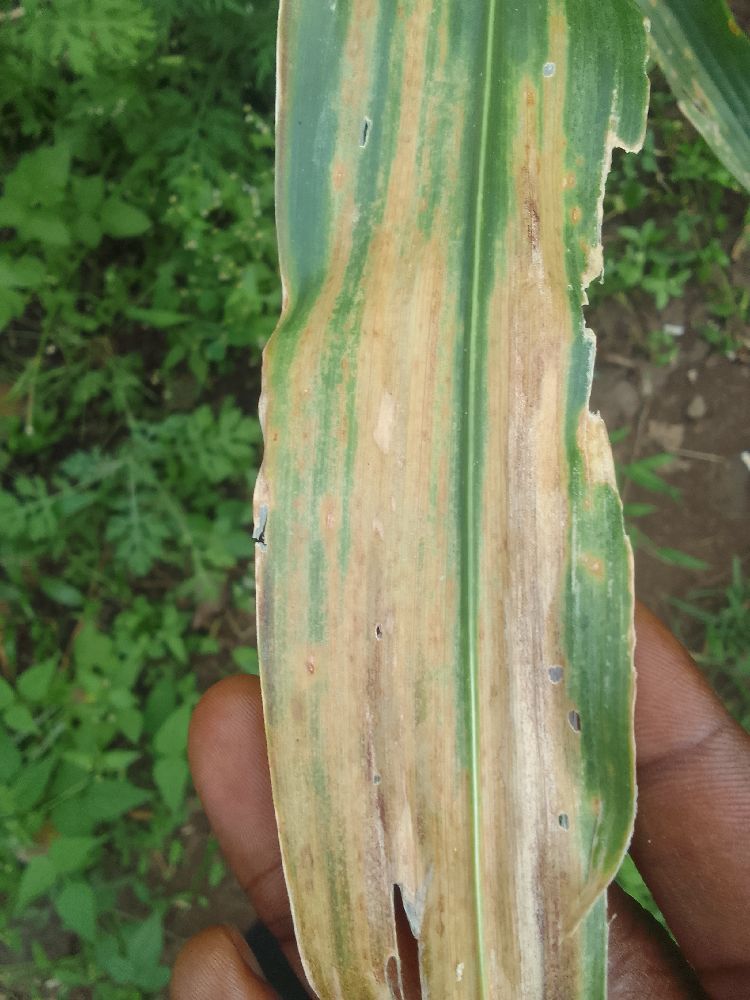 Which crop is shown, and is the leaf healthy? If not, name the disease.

maize, maize lethal necrosis
